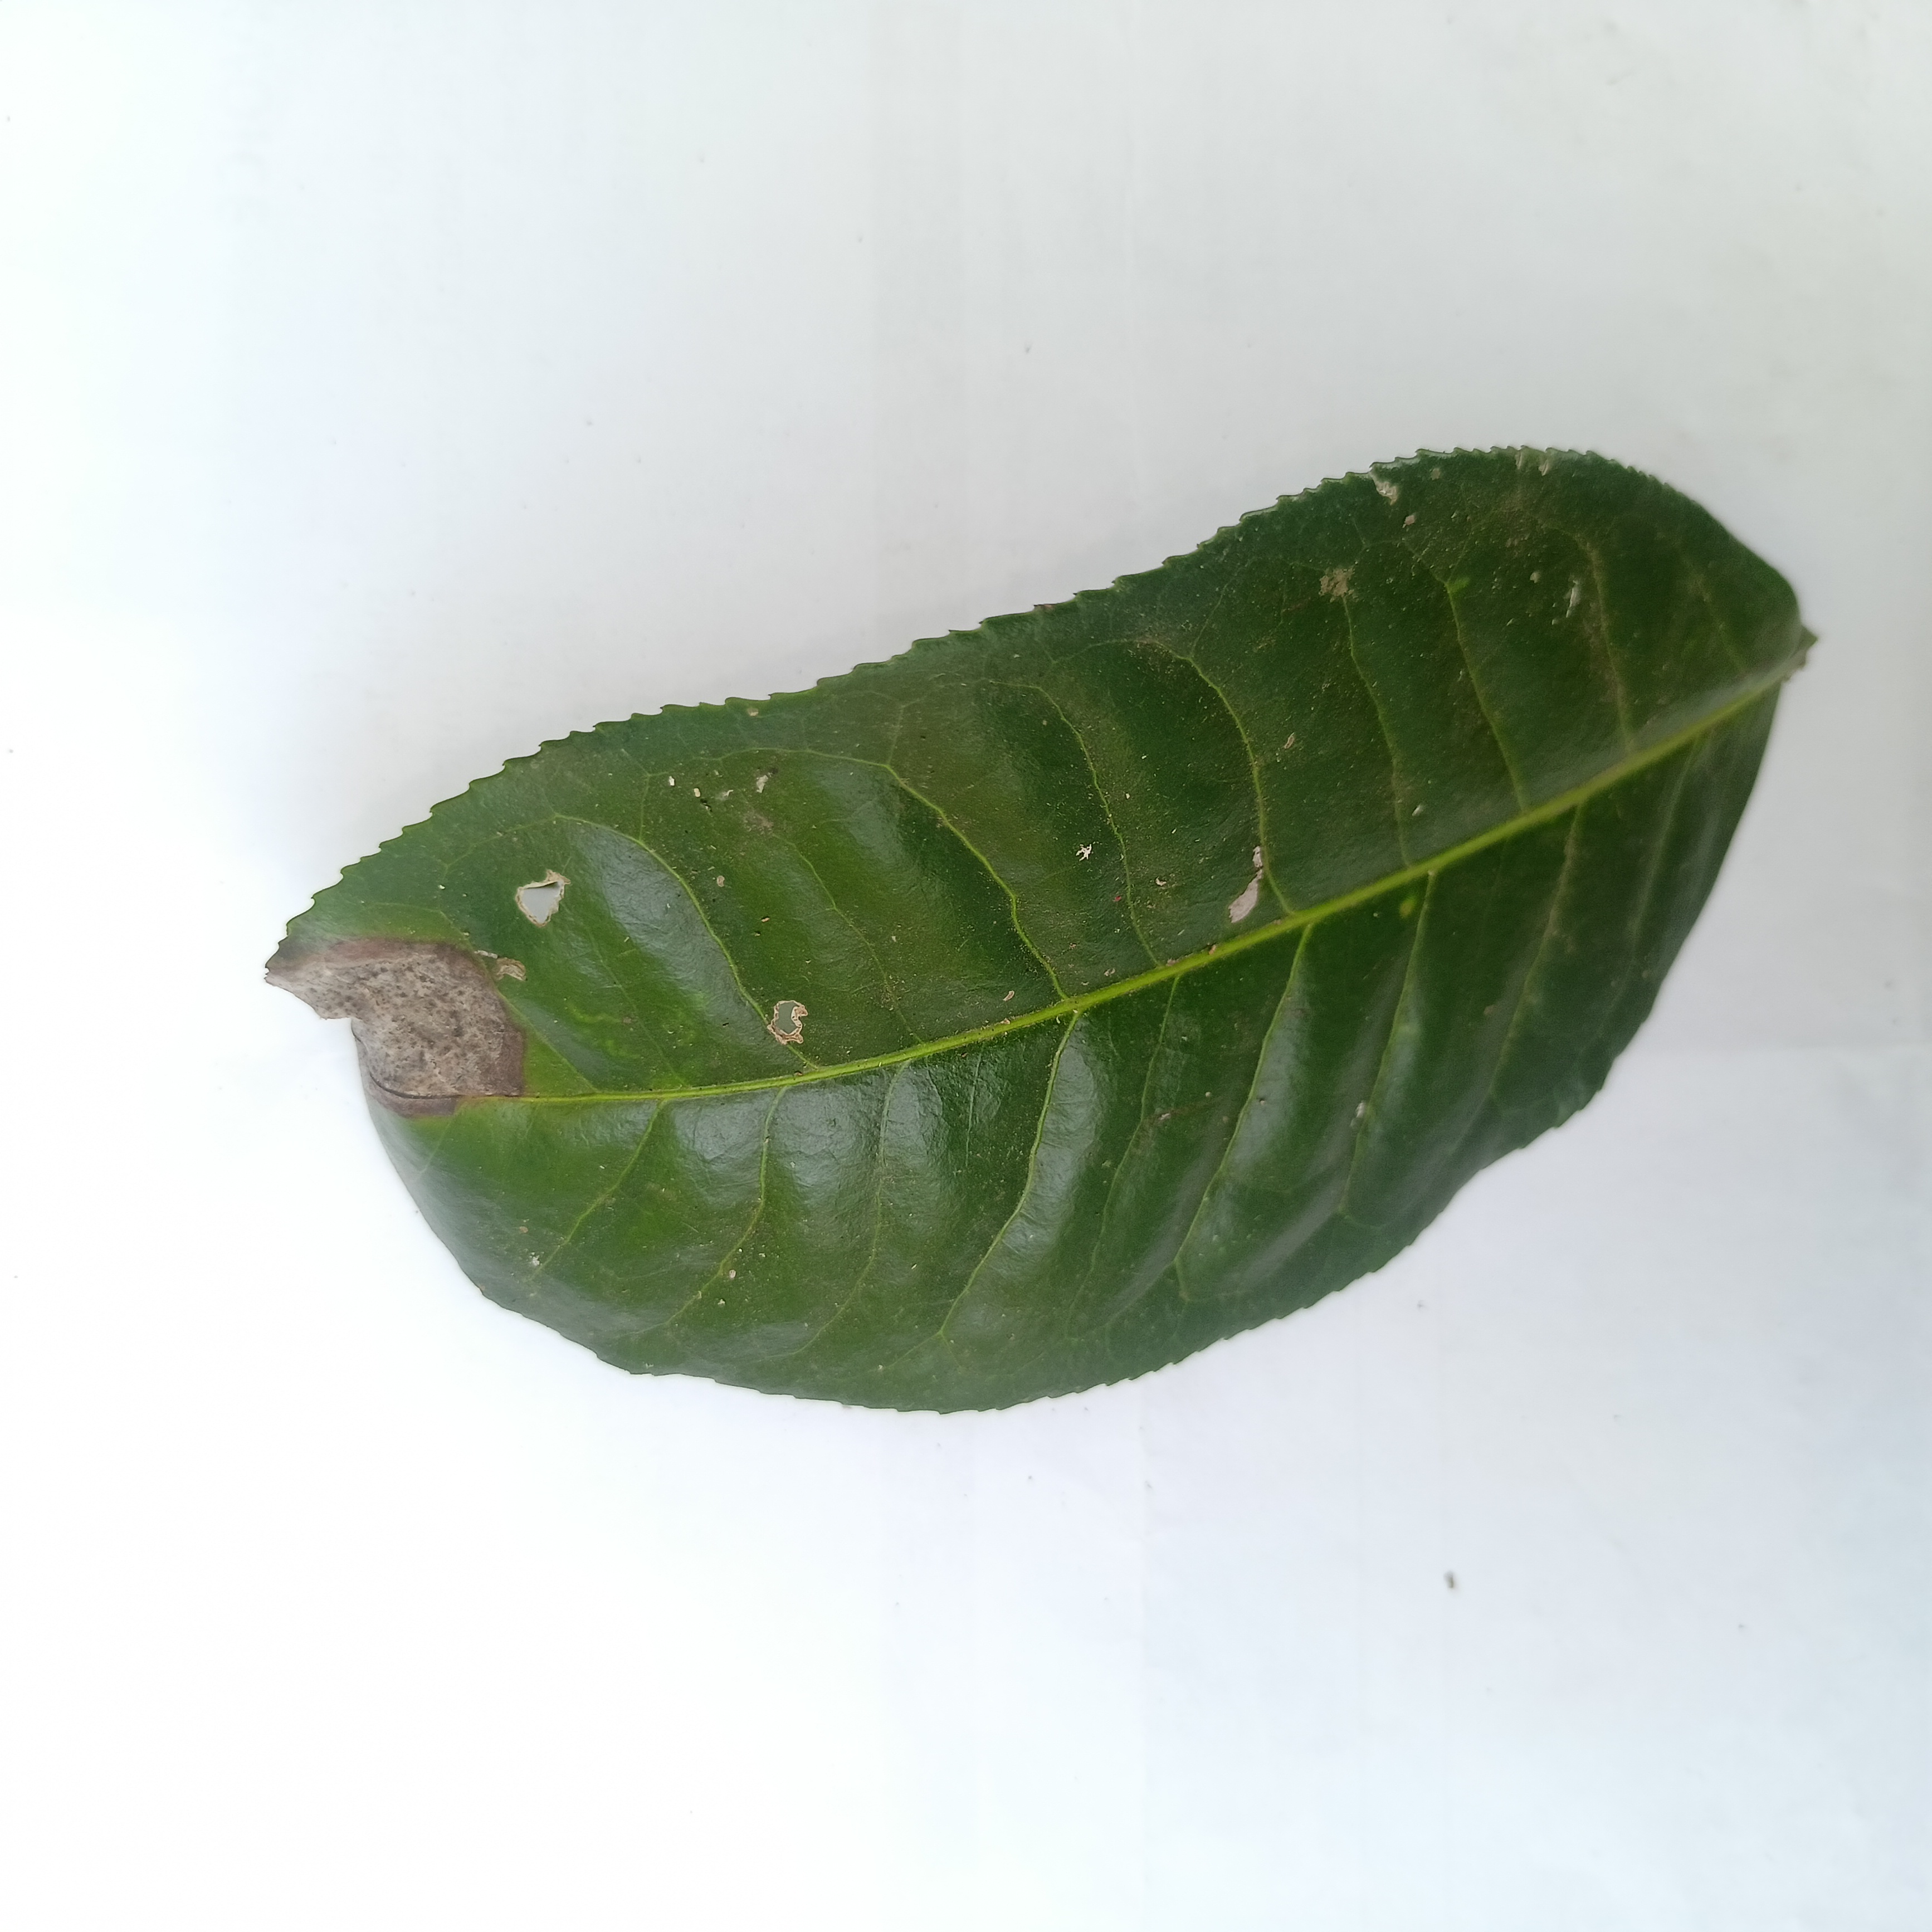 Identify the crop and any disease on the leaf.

tea, brown blight
